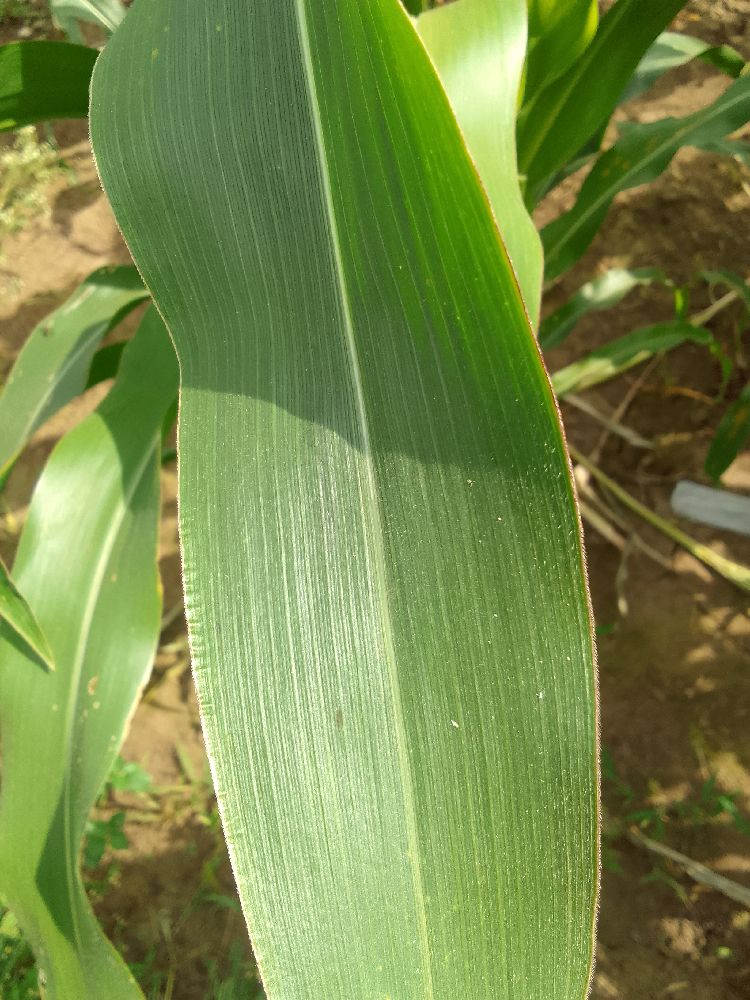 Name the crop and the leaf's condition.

maize, healthy
